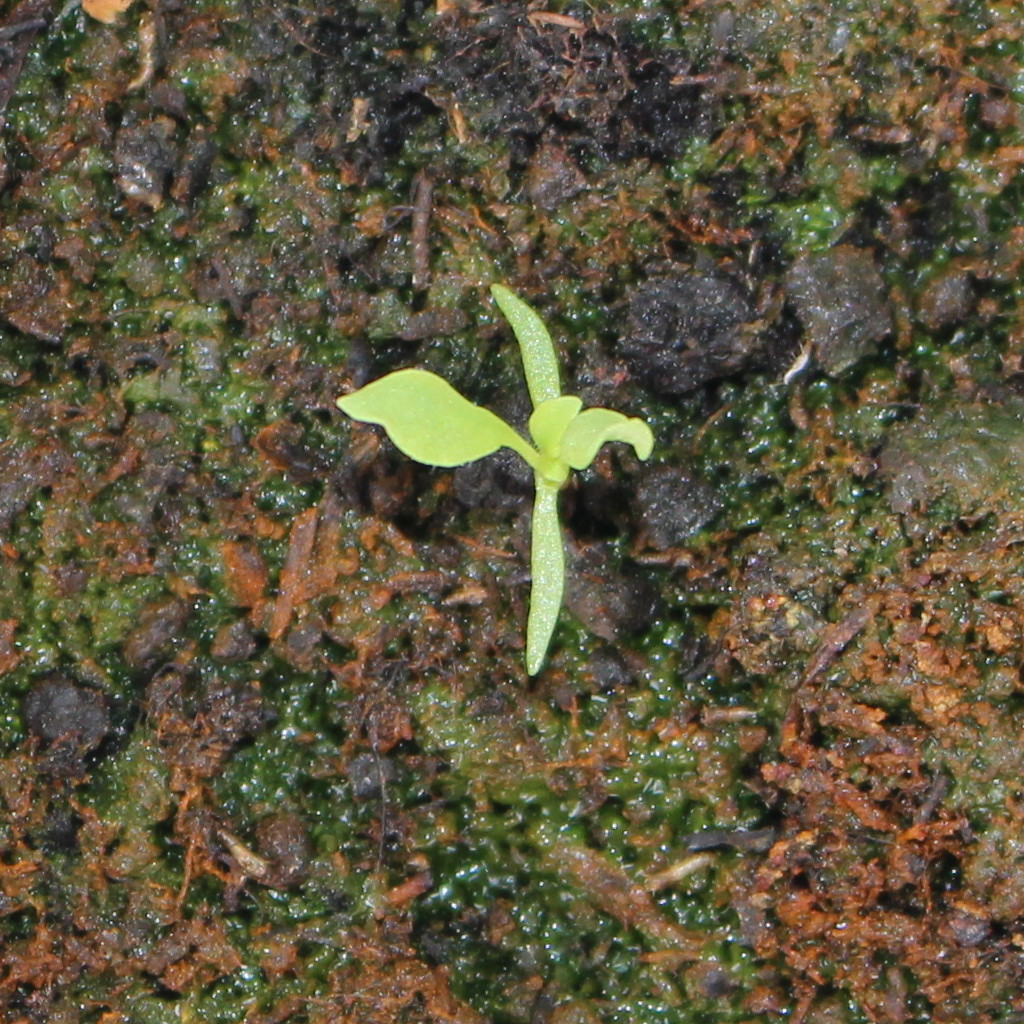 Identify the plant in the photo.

Papaver rhoeas
